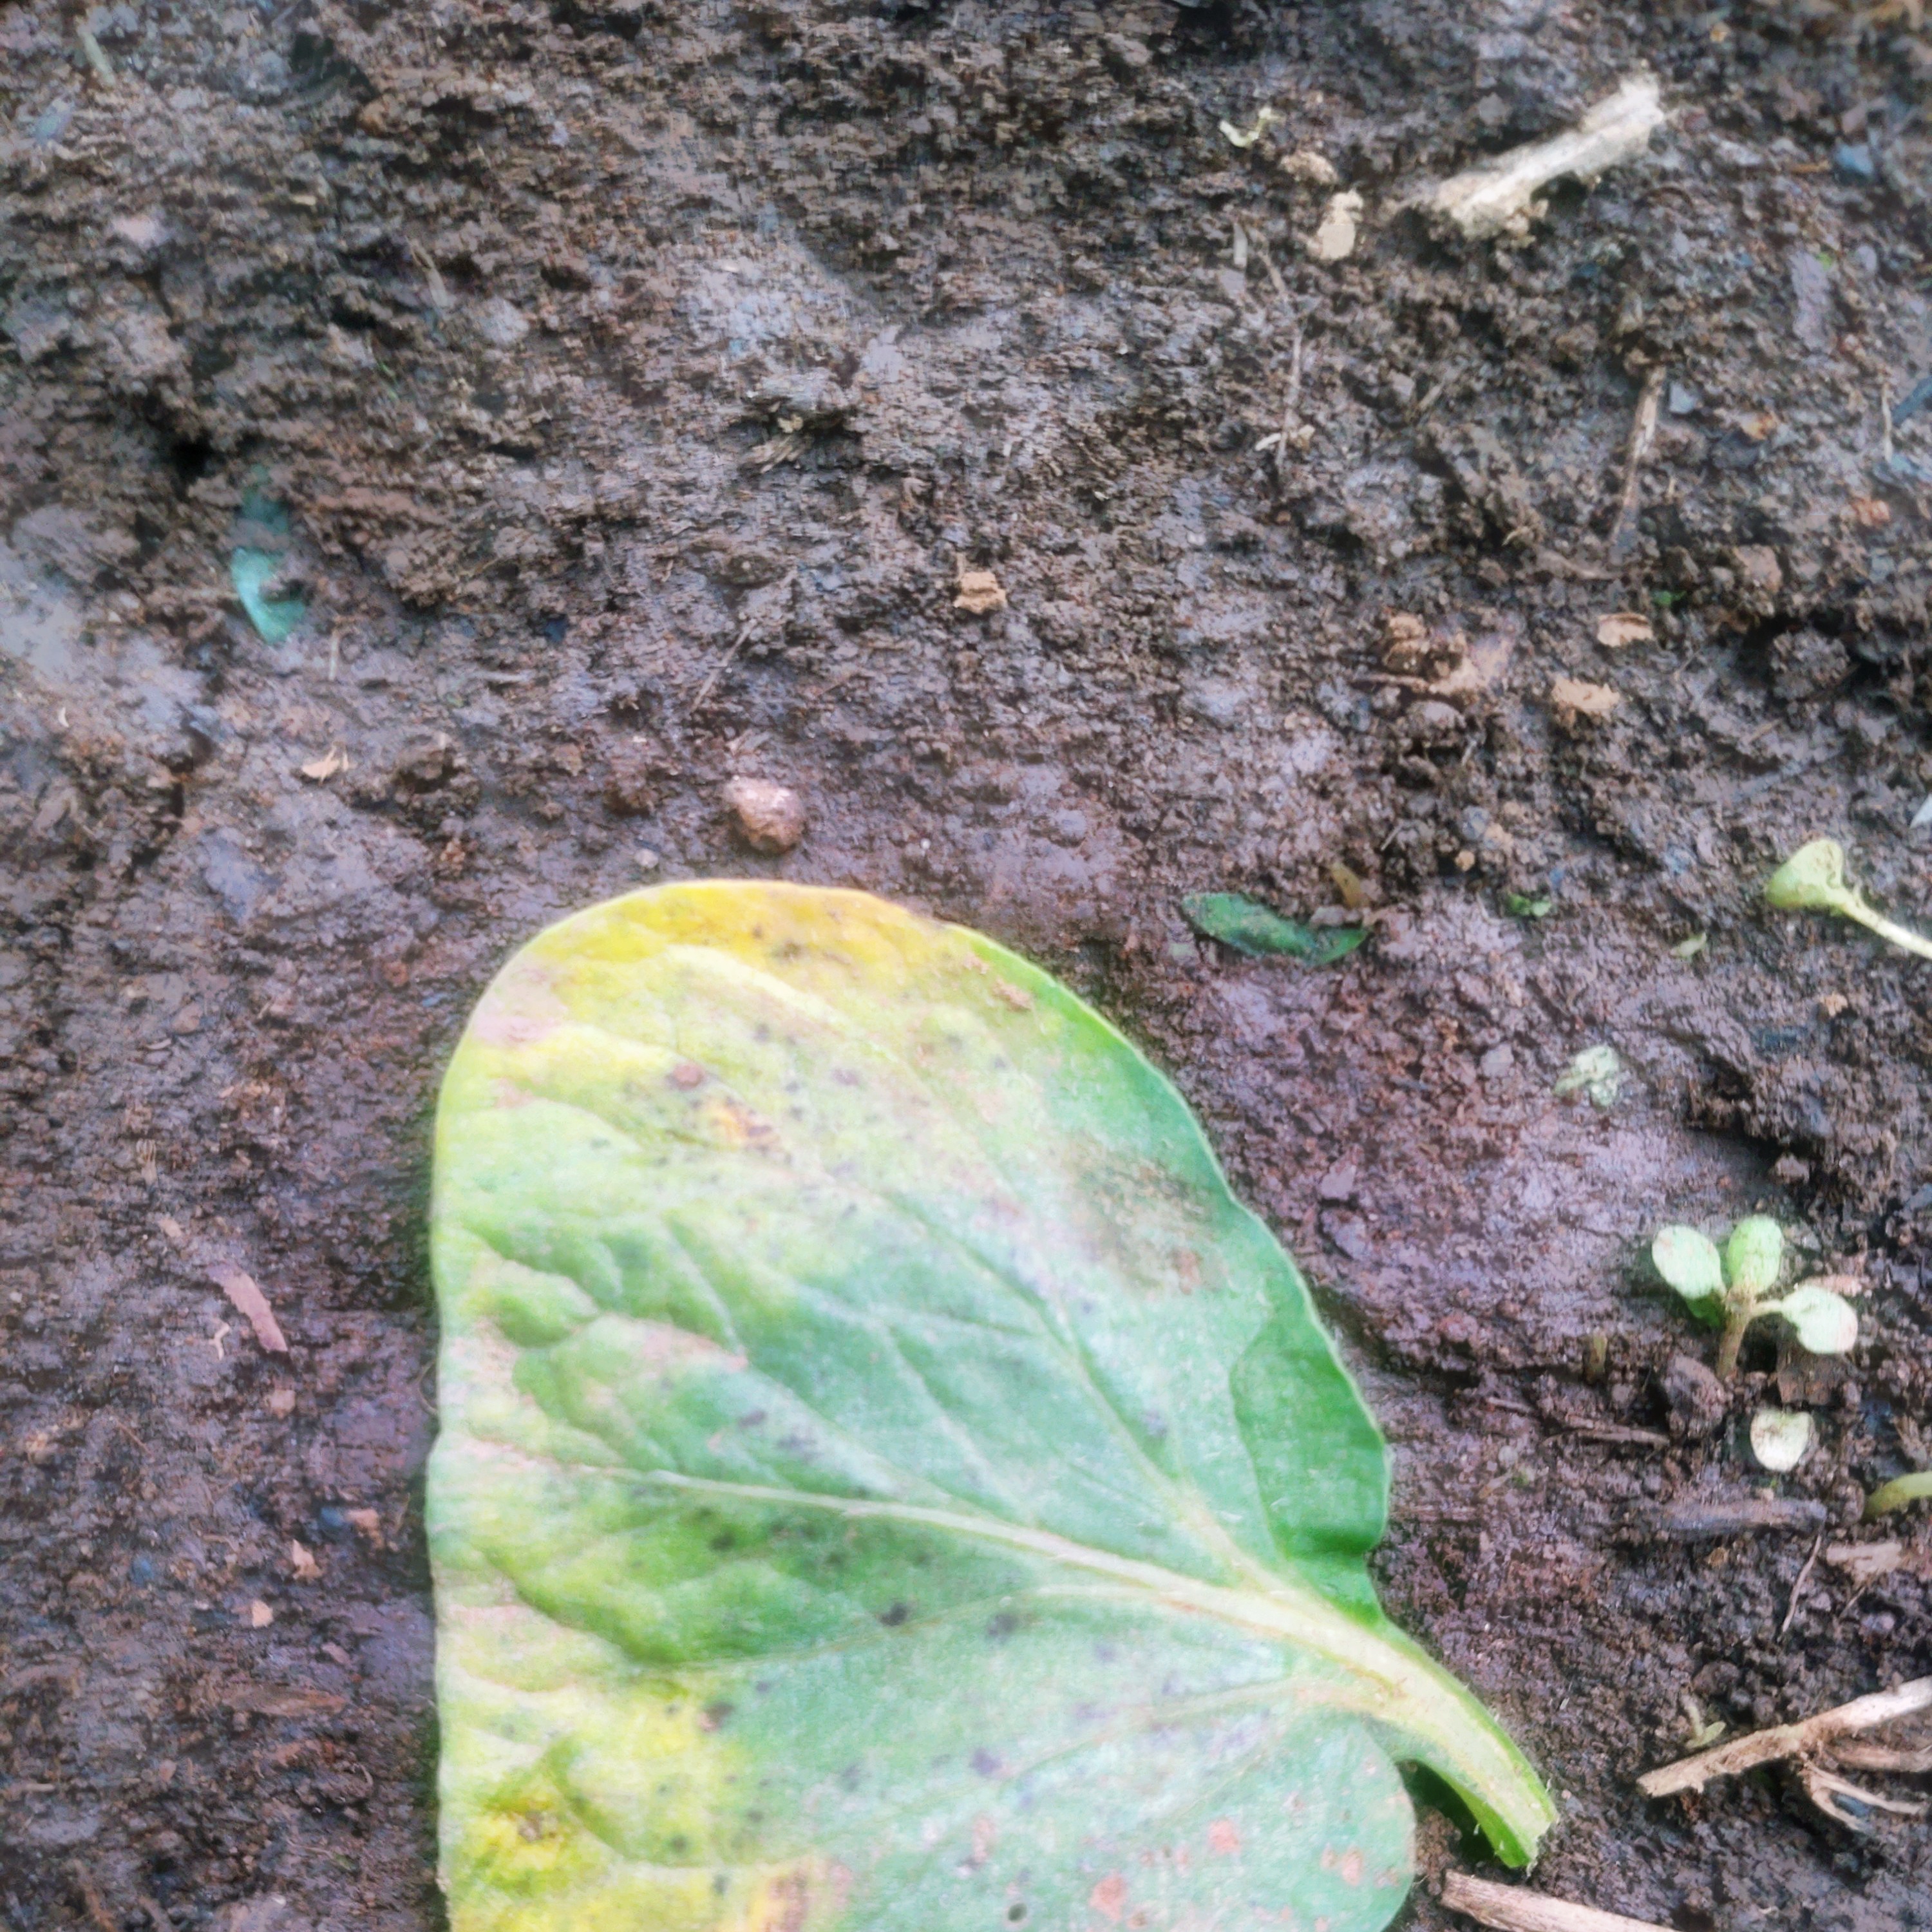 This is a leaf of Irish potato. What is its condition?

late blight
